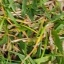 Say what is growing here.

grass
